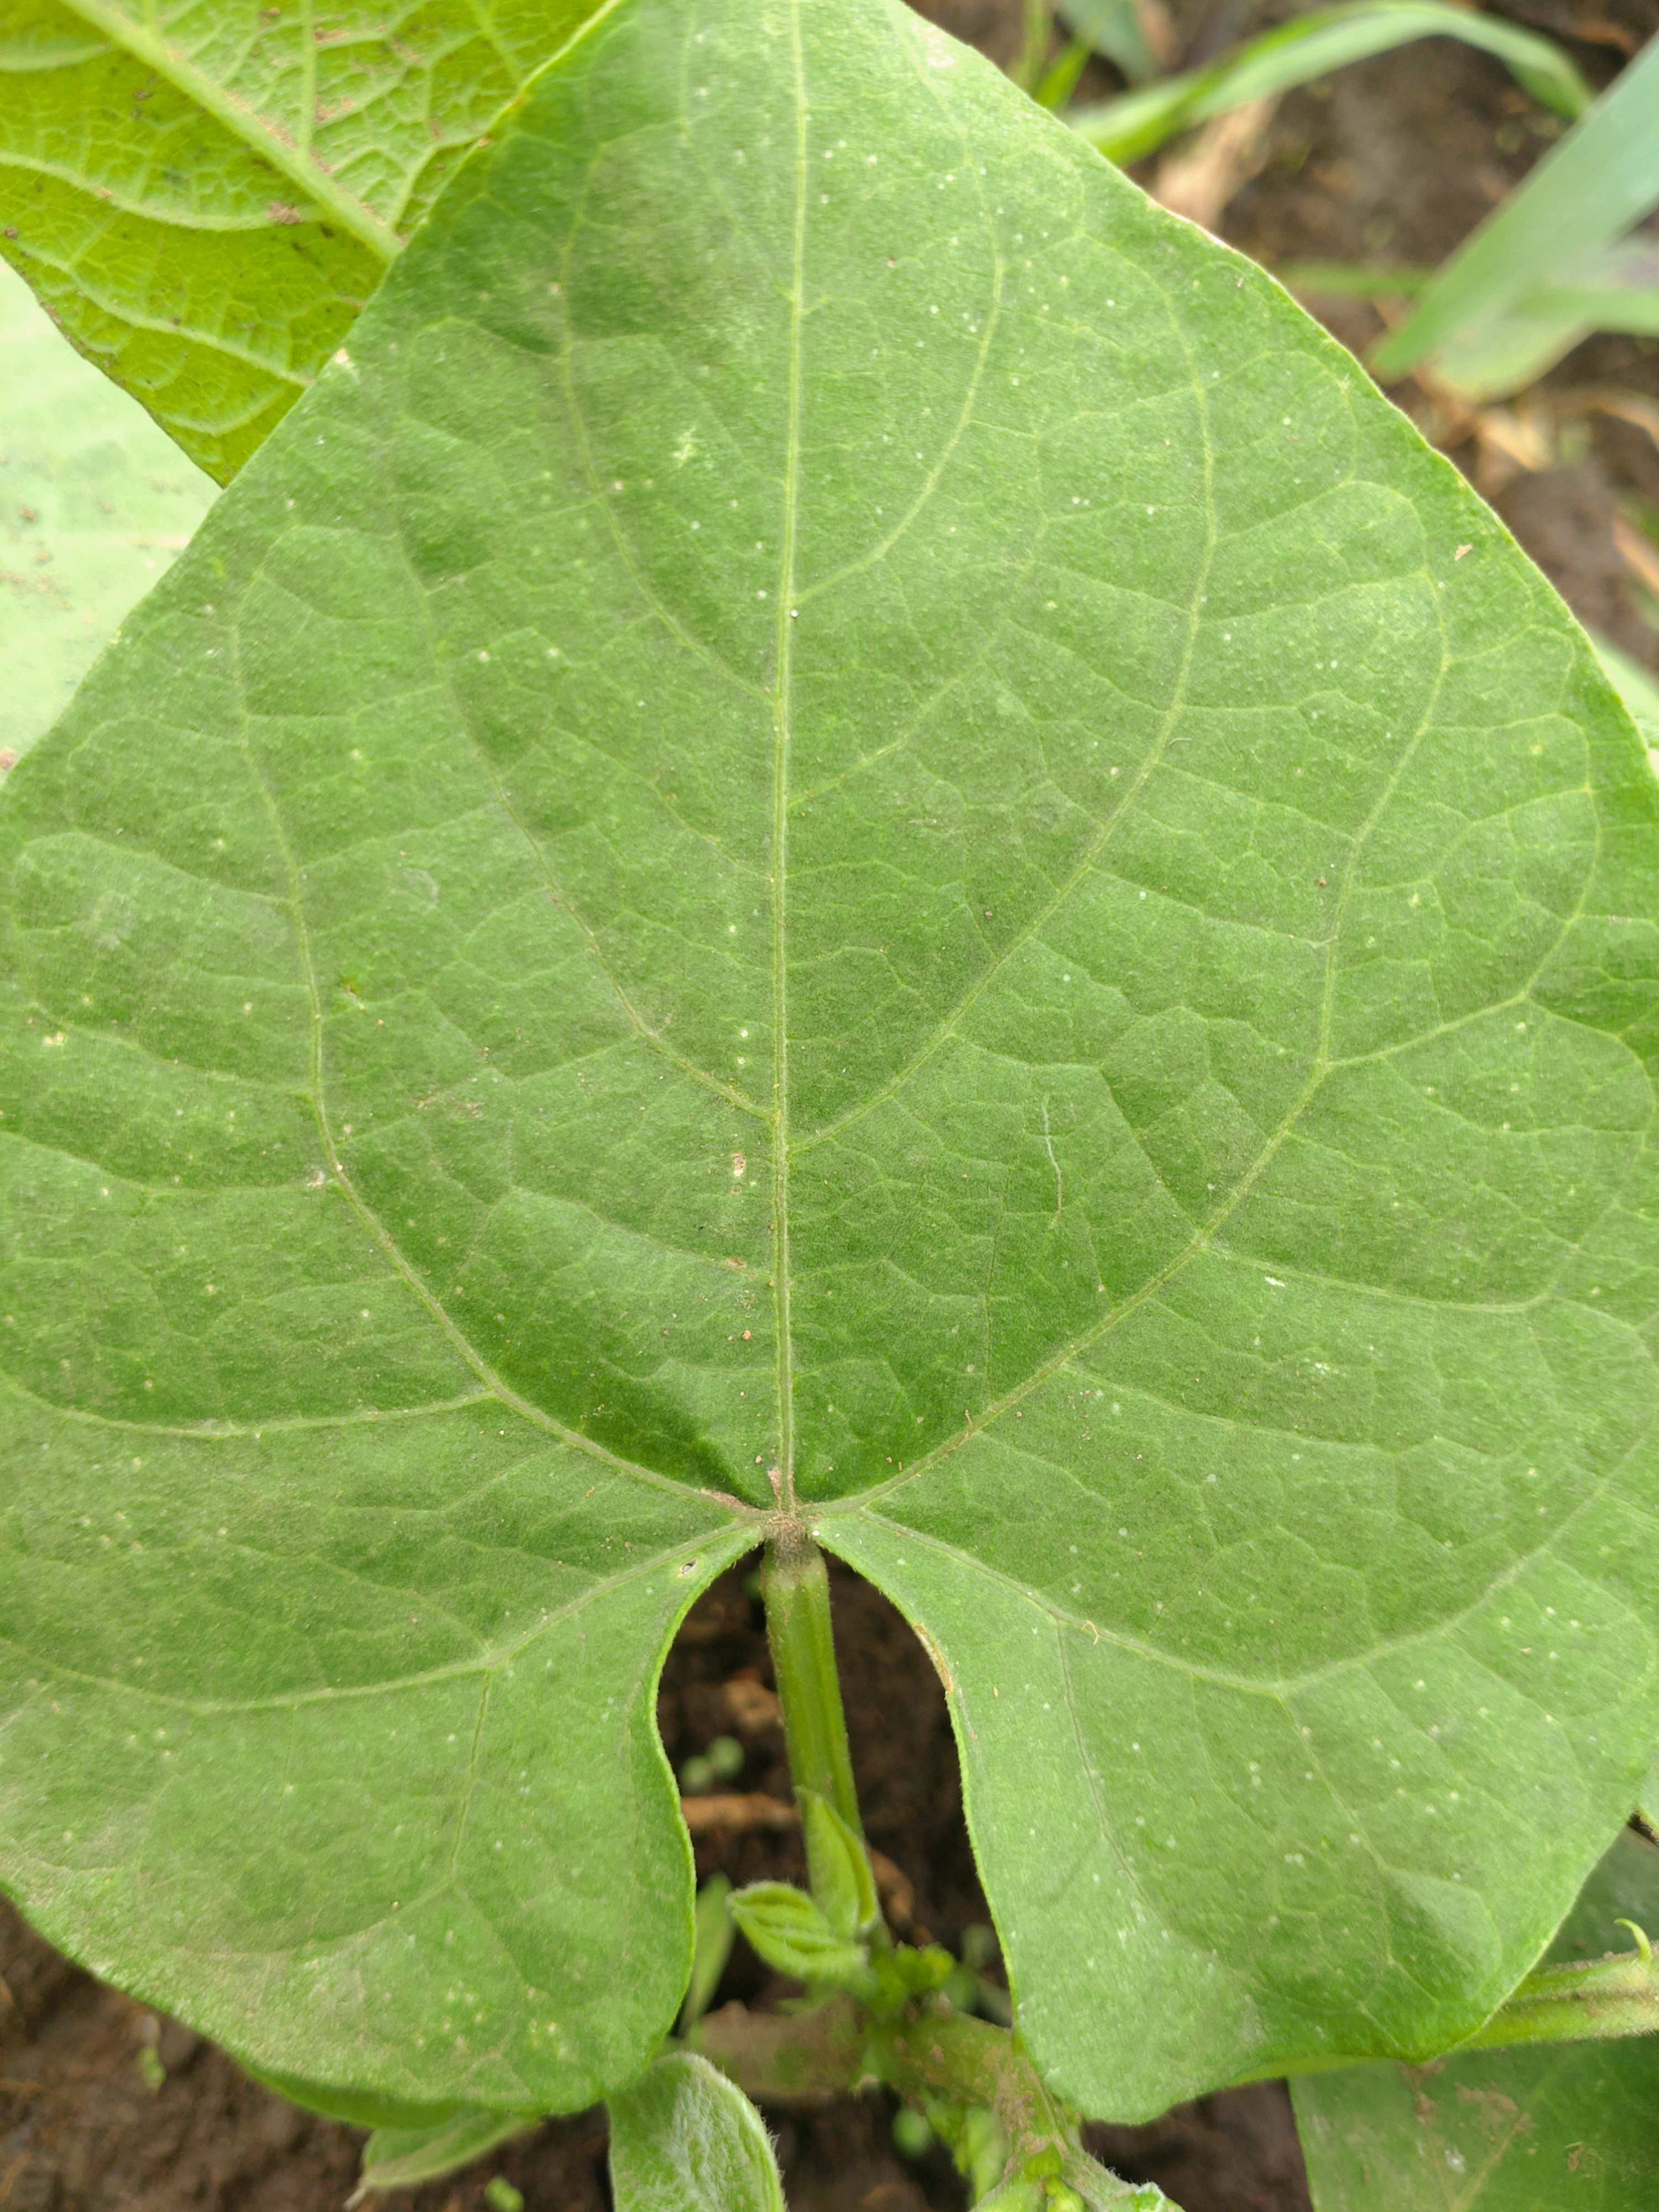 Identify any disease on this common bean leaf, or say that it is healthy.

healthy
